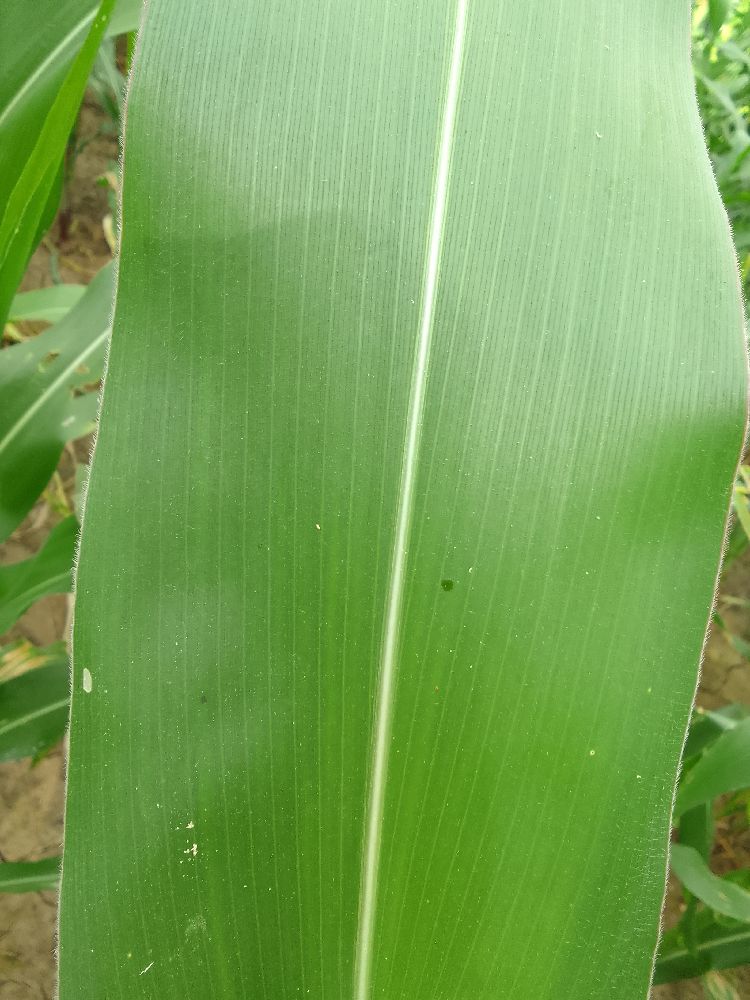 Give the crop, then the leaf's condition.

maize, healthy
